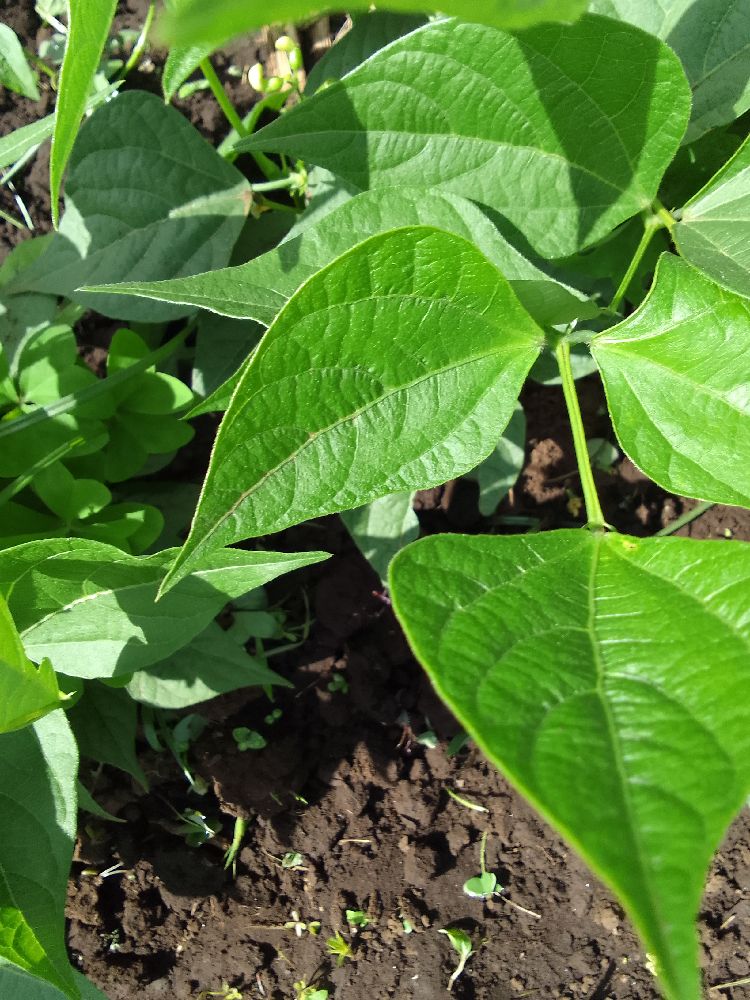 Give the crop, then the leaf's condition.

common bean, healthy
